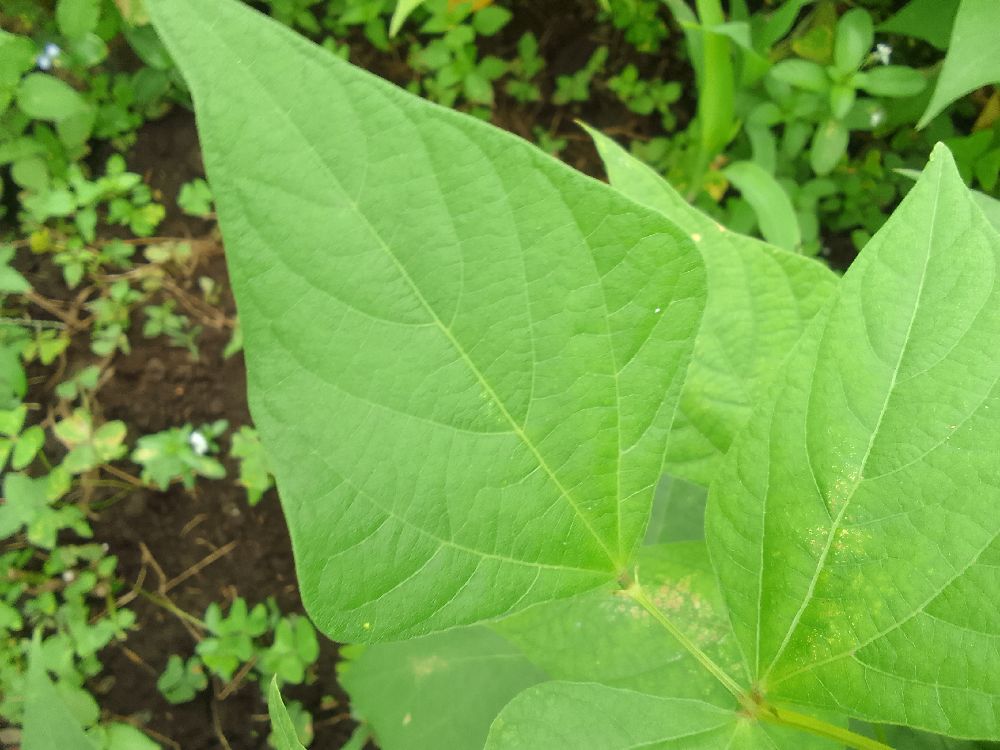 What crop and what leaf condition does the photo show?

common bean, healthy
